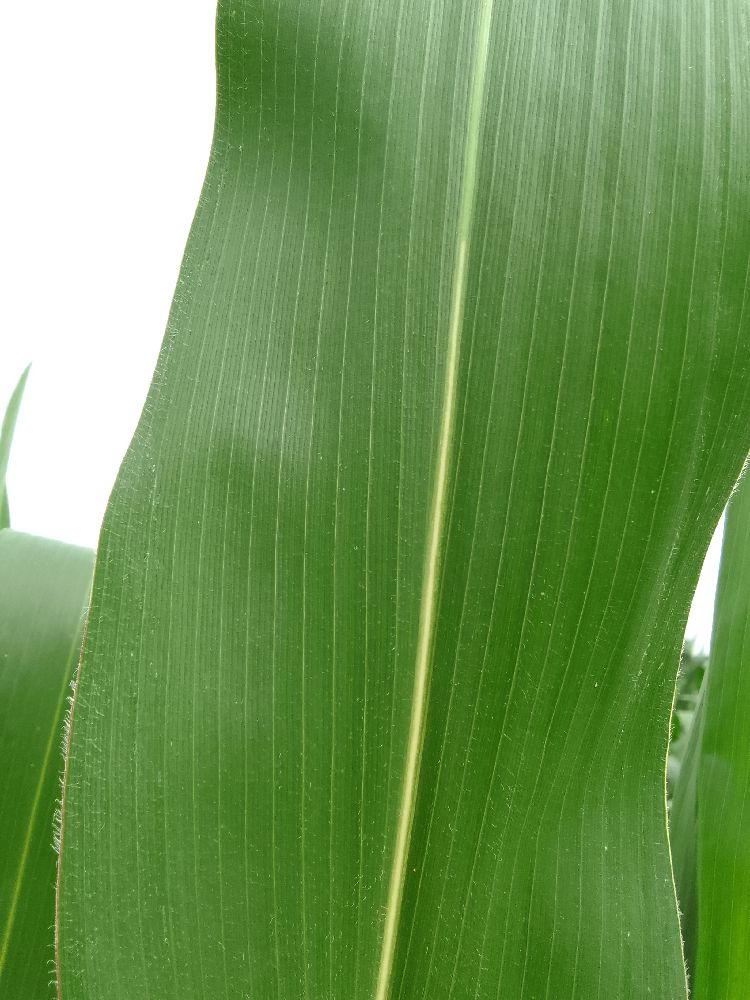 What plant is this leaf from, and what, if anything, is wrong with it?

maize, healthy
